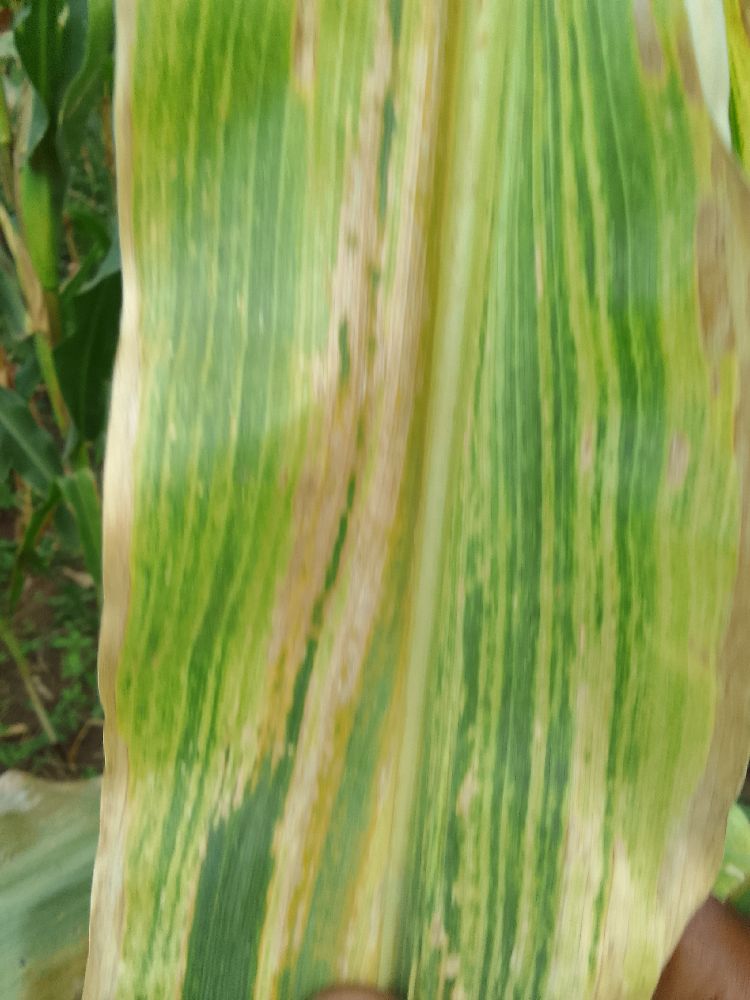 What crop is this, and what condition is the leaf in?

maize, maize lethal necrosis
